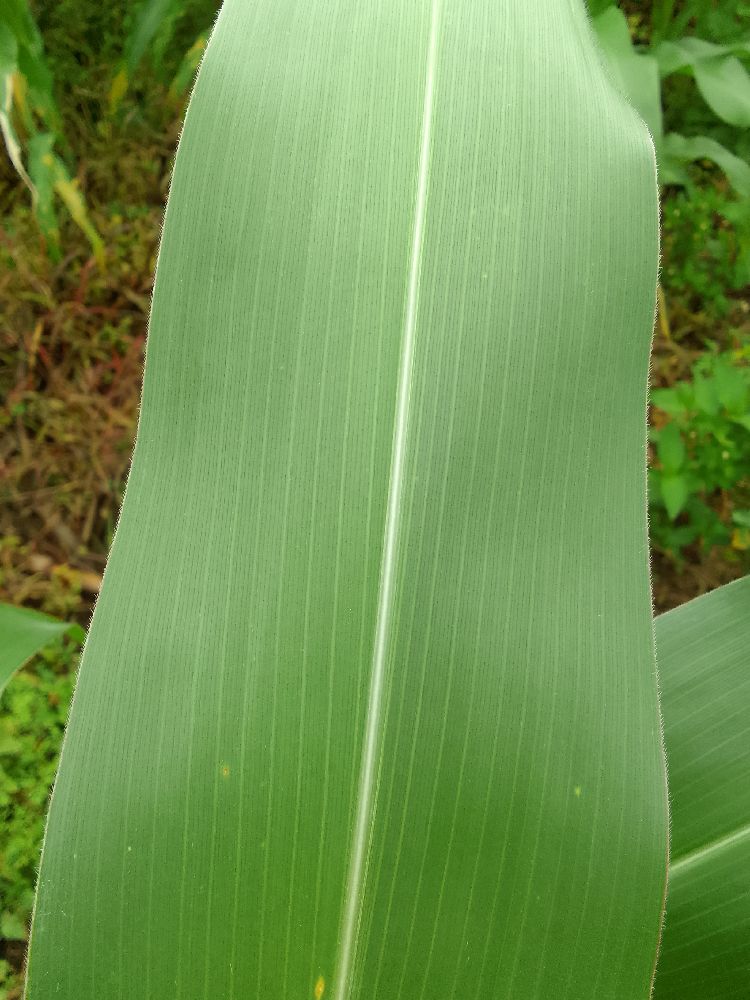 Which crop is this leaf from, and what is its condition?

maize, healthy
